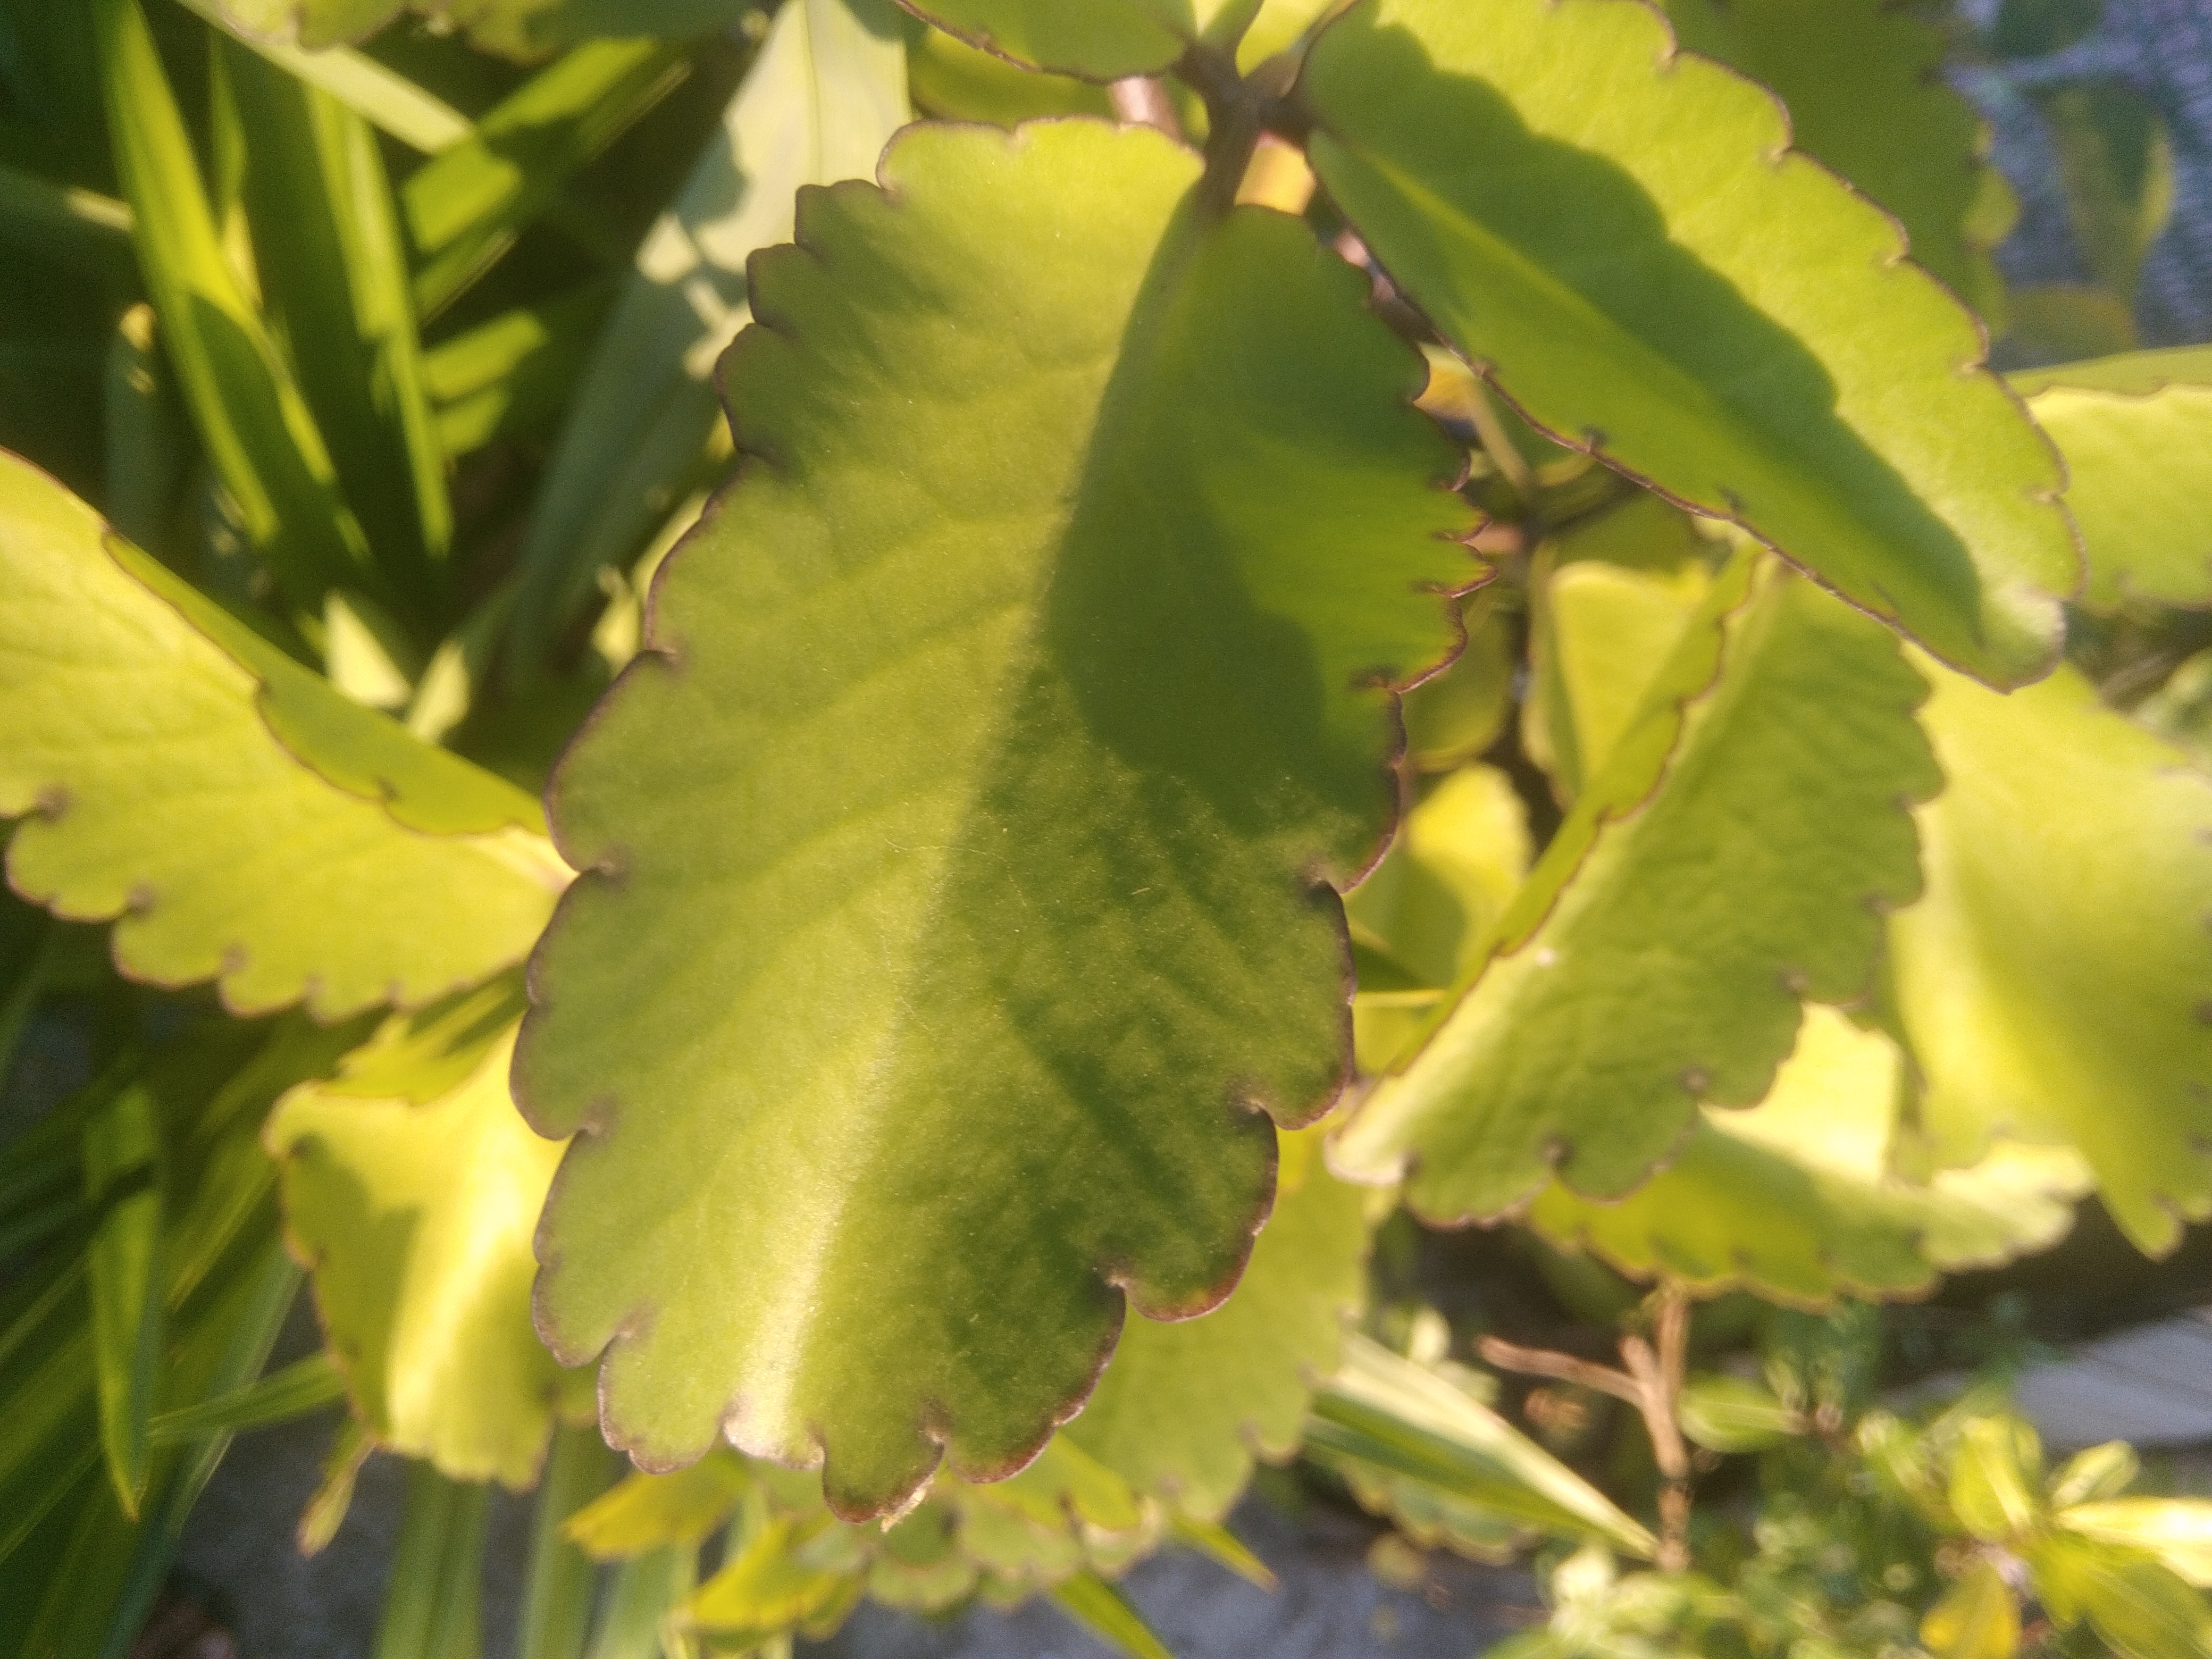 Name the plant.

pathorkuci
